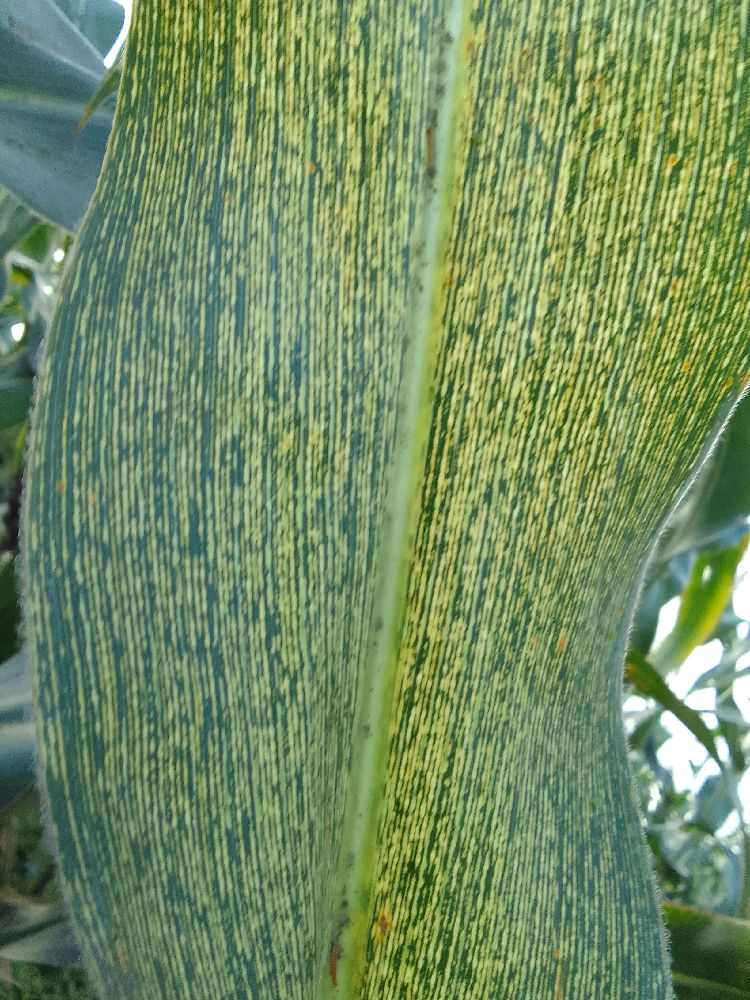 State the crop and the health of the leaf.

maize, maize streak virus
